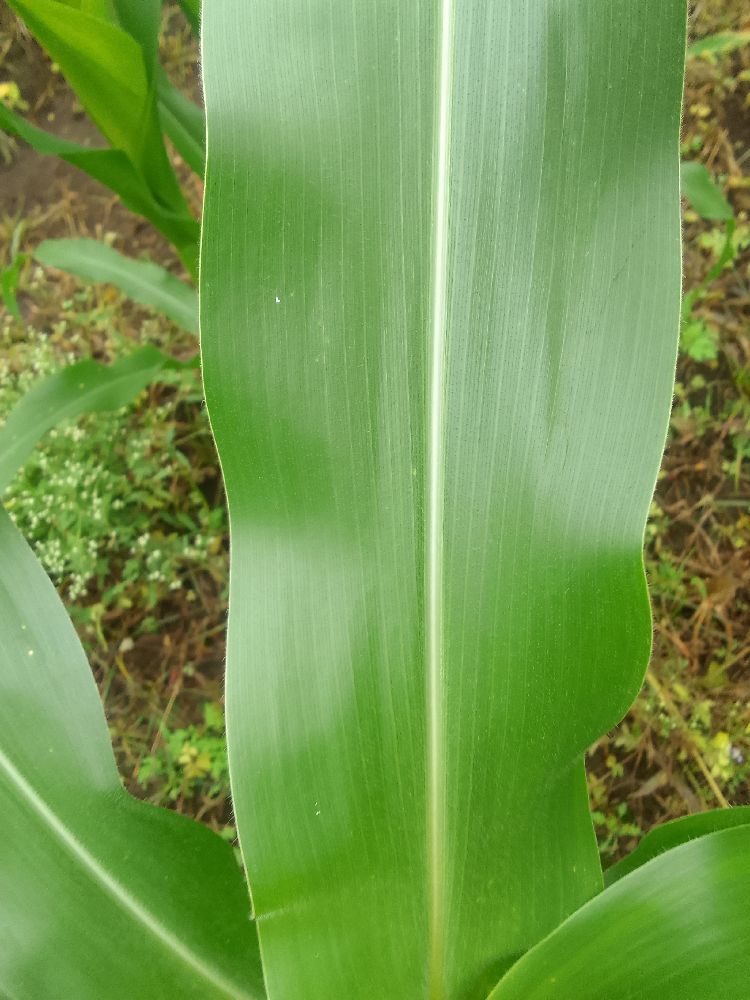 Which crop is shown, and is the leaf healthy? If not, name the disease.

maize, healthy
